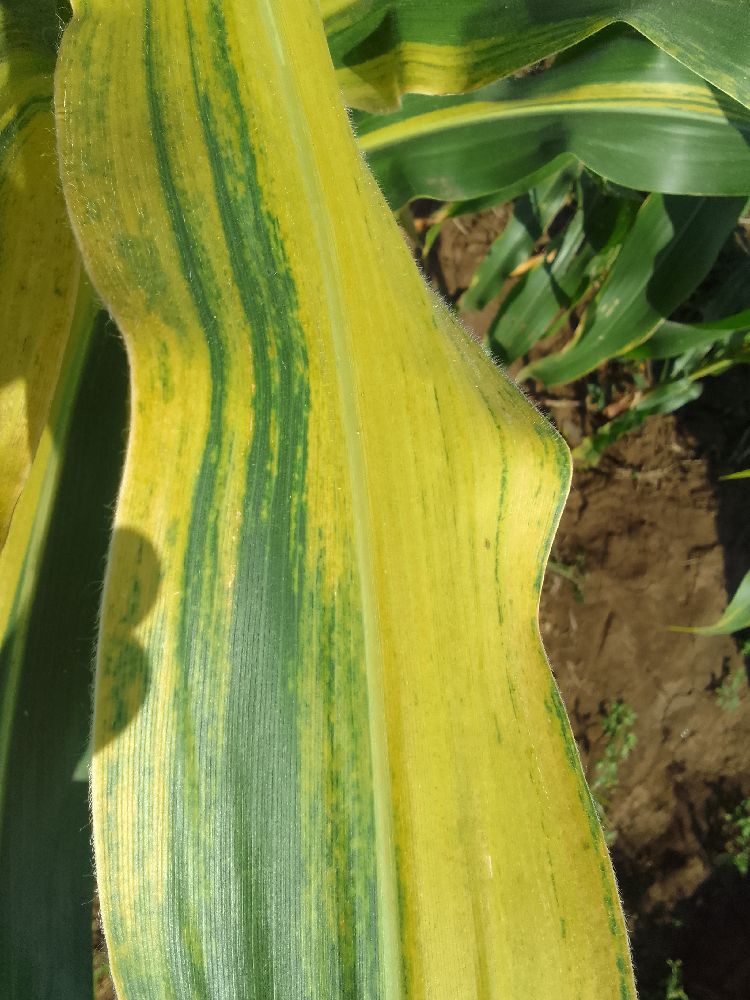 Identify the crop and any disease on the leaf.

maize, maize lethal necrosis
